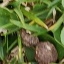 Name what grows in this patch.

grass
